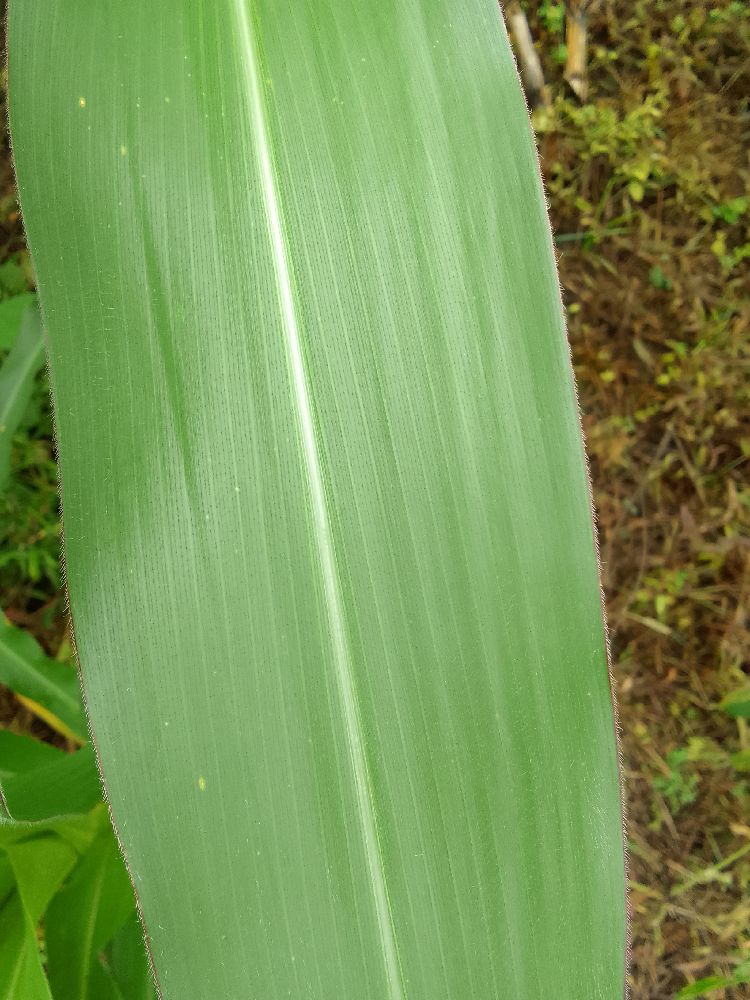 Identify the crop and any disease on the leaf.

maize, healthy
